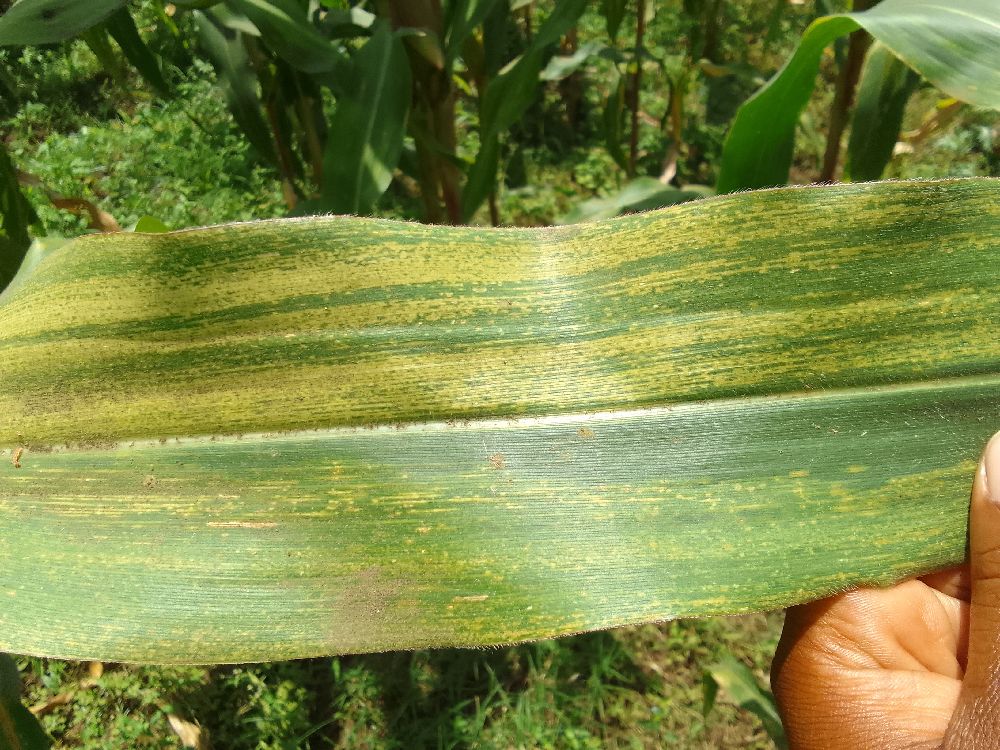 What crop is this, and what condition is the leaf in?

maize, maize lethal necrosis
